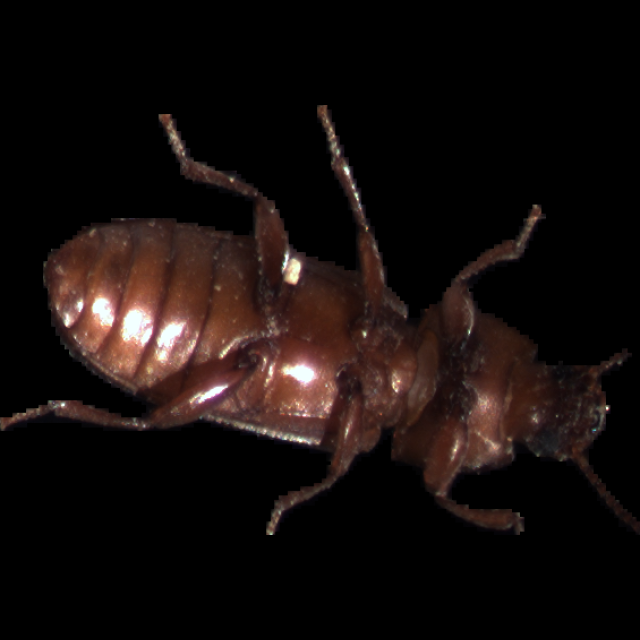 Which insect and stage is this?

mealworm beetle
